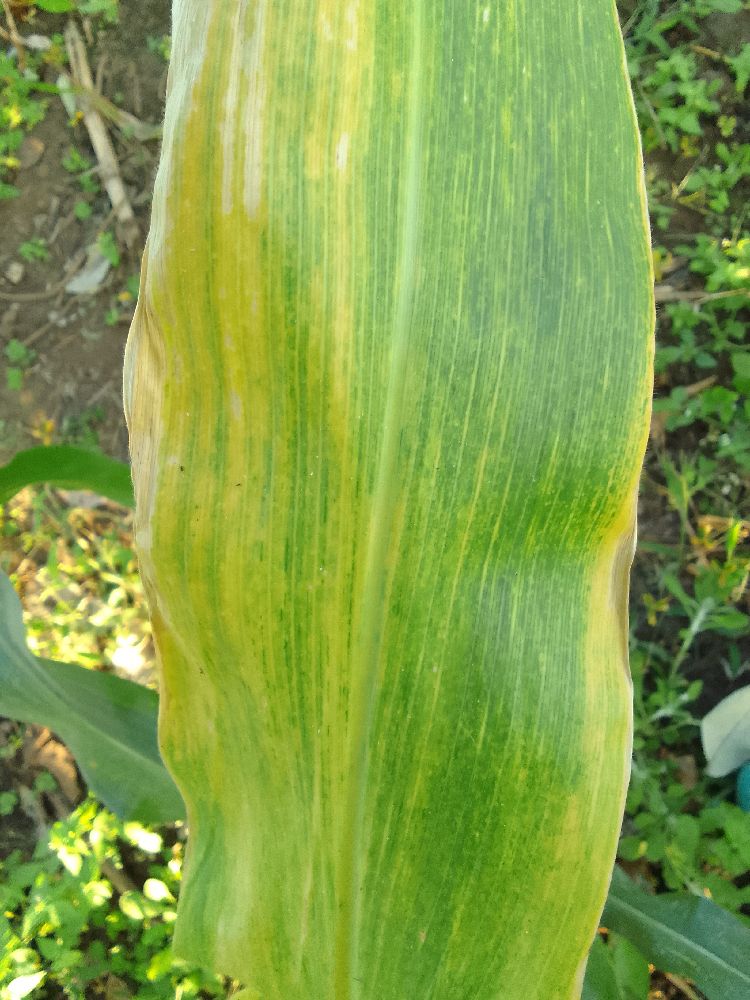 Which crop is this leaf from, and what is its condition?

maize, maize lethal necrosis
